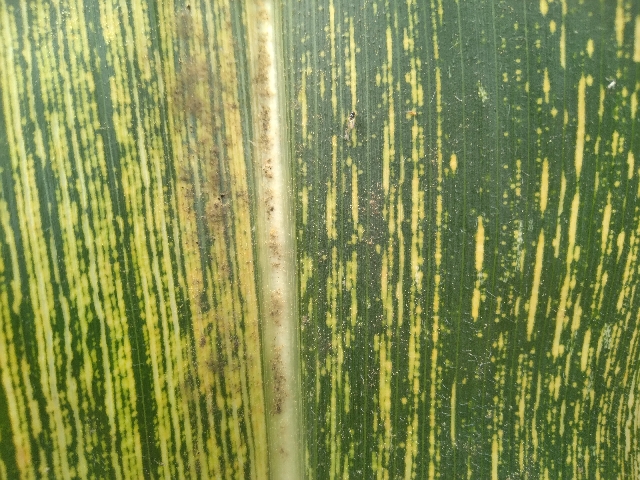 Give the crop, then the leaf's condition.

maize, maize streak virus
